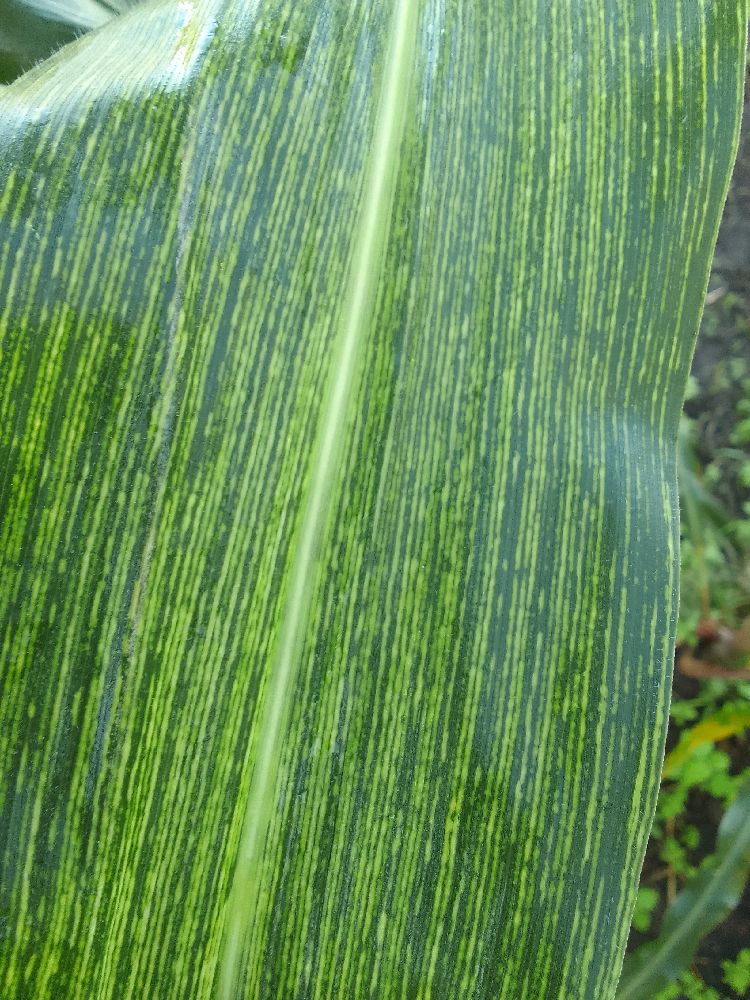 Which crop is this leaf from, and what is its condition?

maize, maize streak virus
